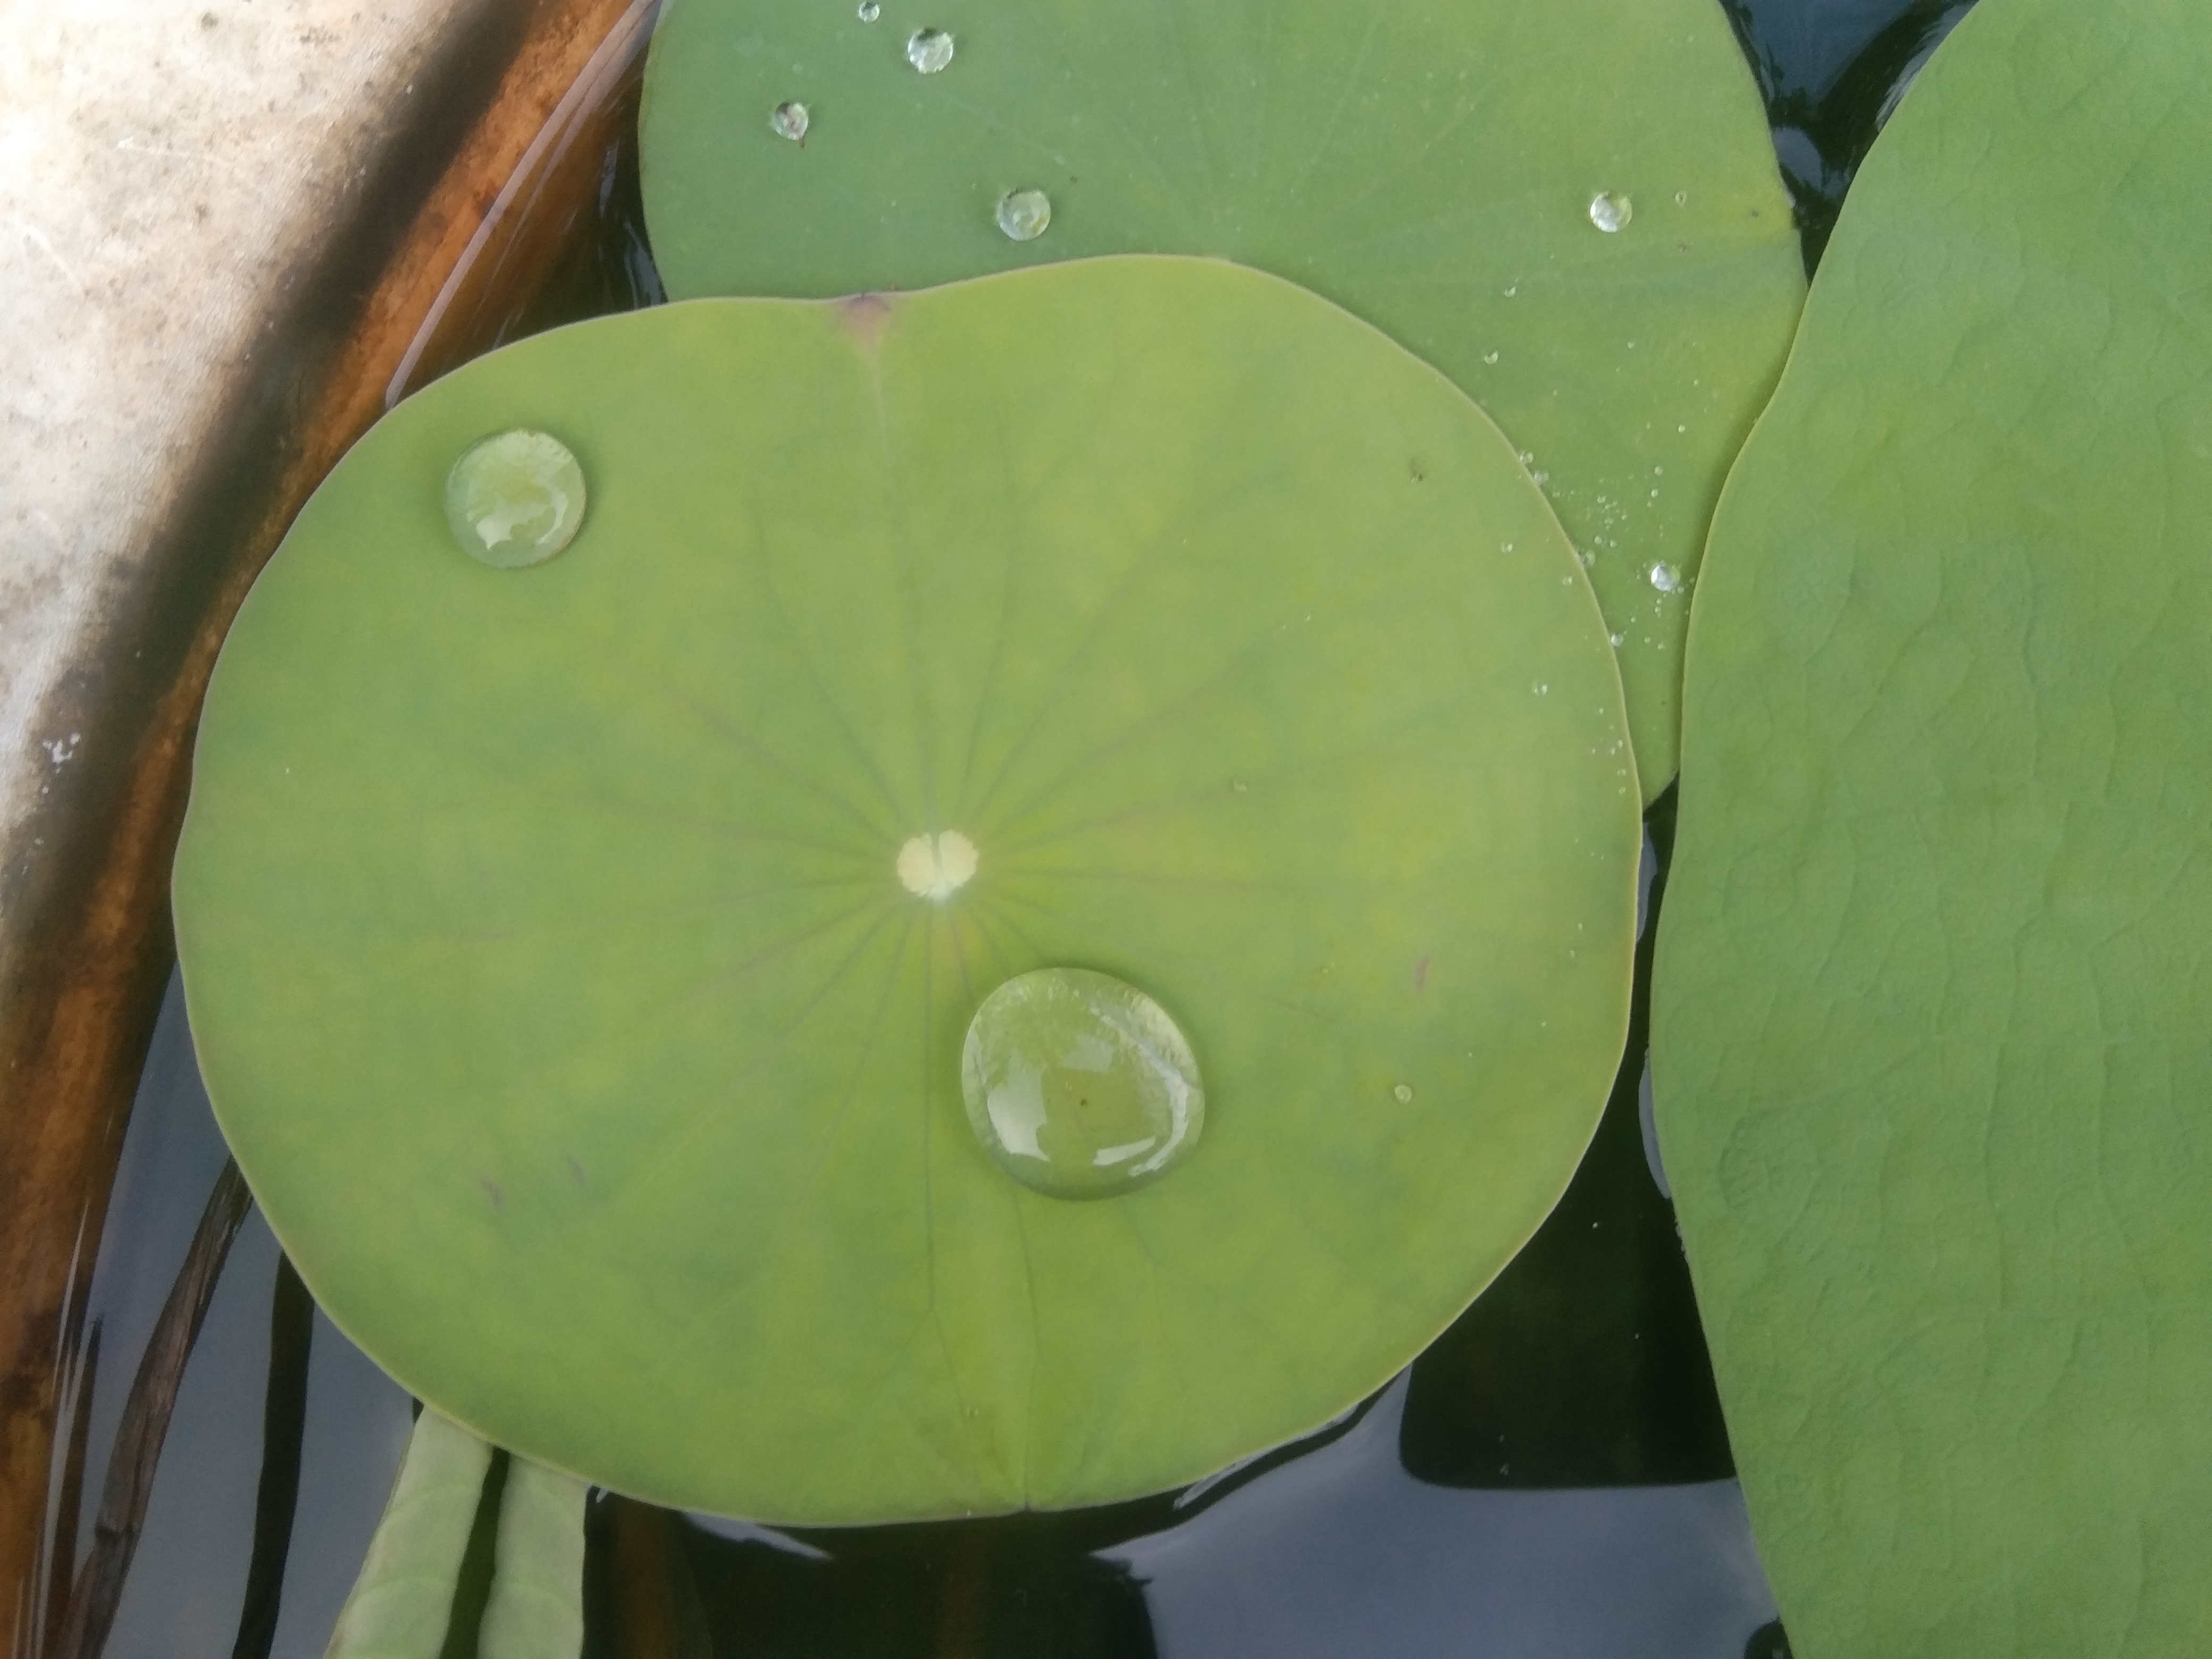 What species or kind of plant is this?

lotus
